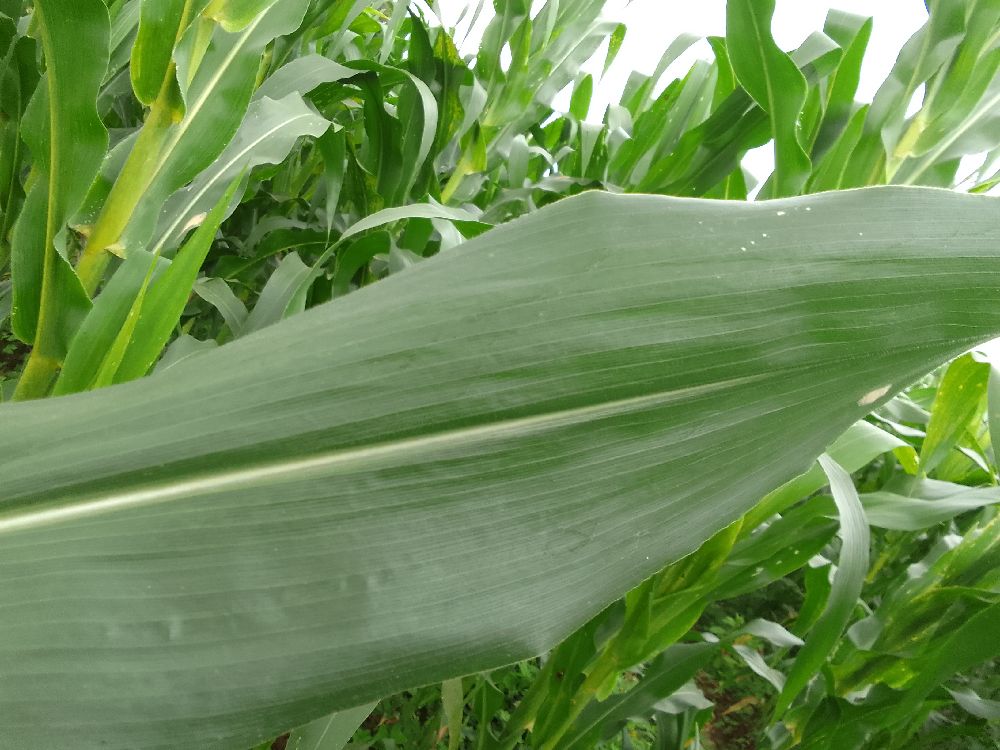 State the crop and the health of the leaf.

maize, healthy
